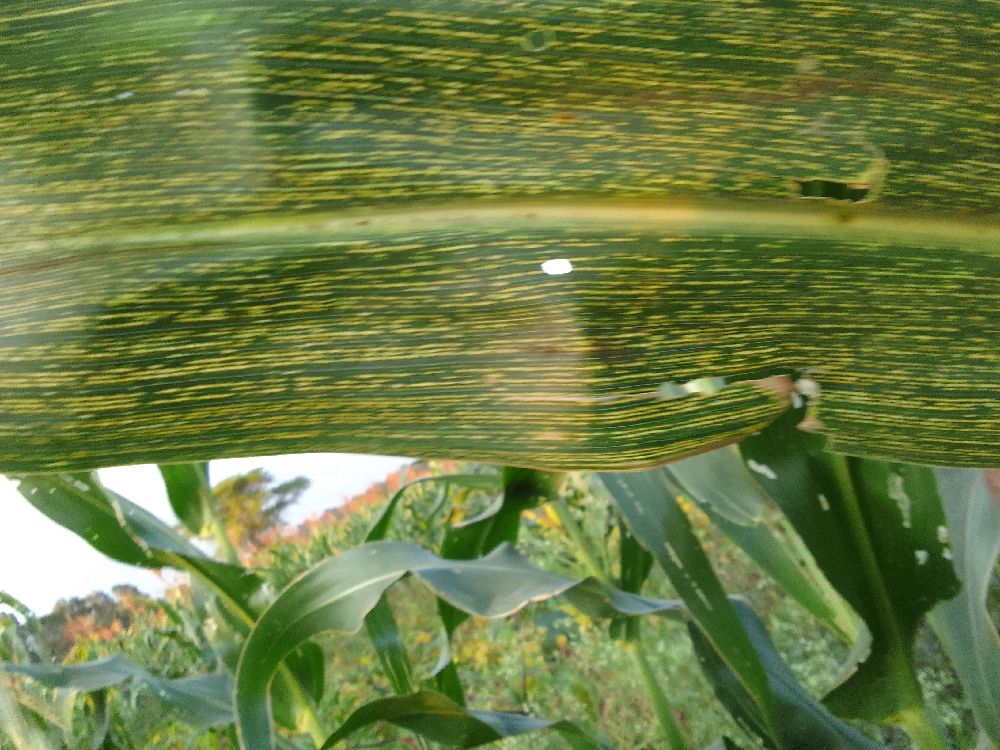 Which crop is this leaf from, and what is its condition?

maize, maize streak virus
